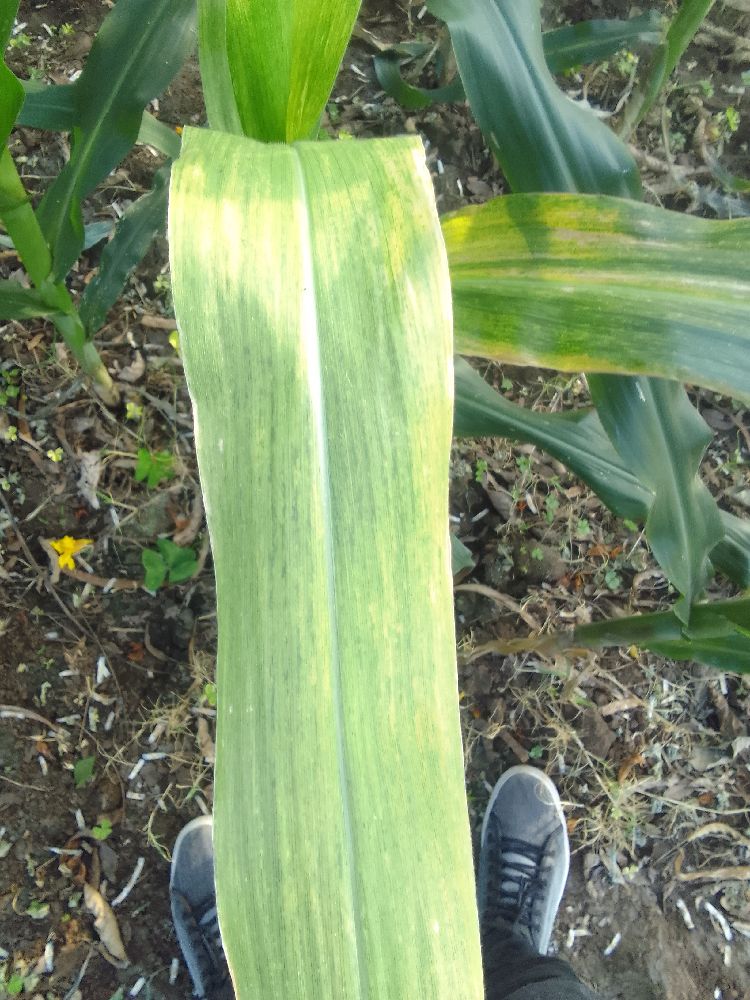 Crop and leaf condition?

maize, maize lethal necrosis
